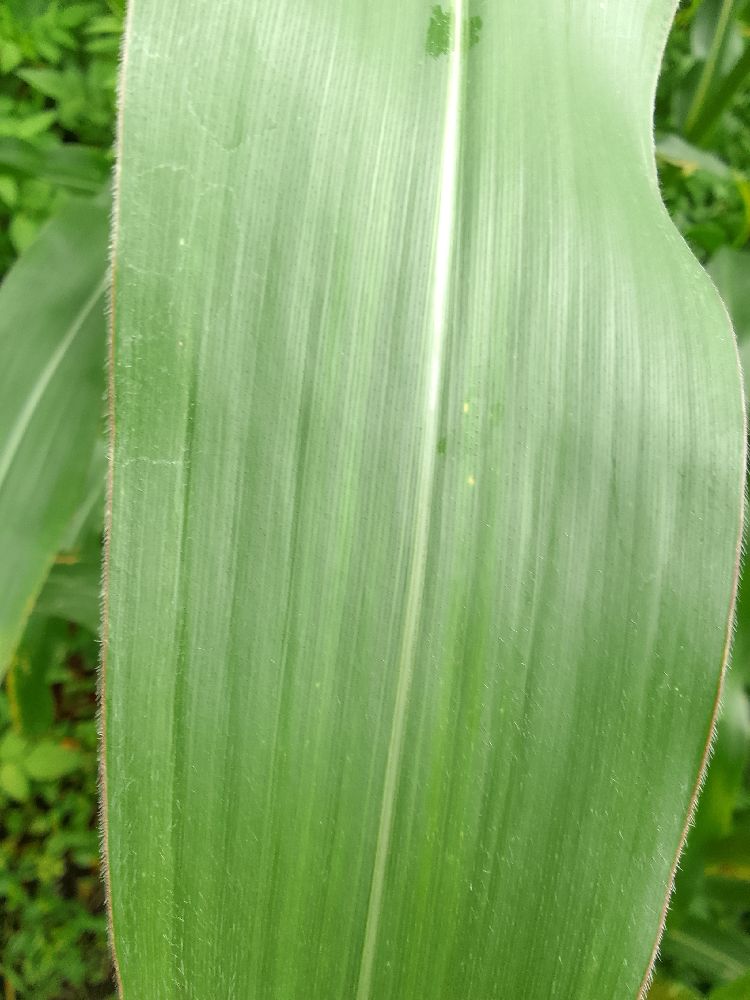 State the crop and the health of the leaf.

maize, healthy
